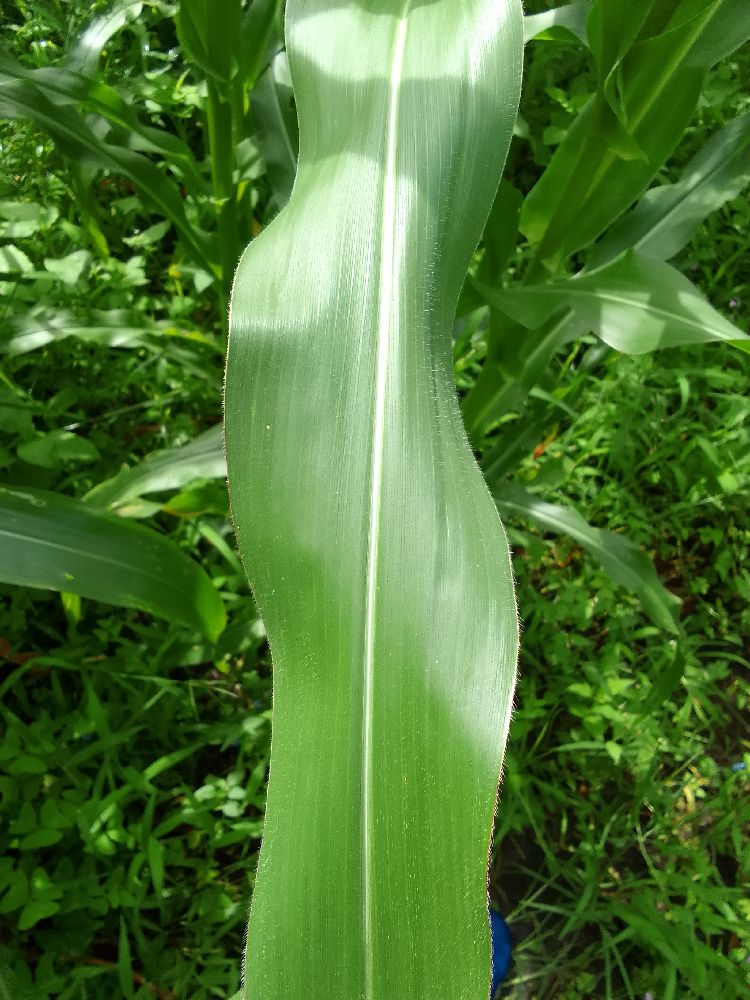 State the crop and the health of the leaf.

maize, healthy
